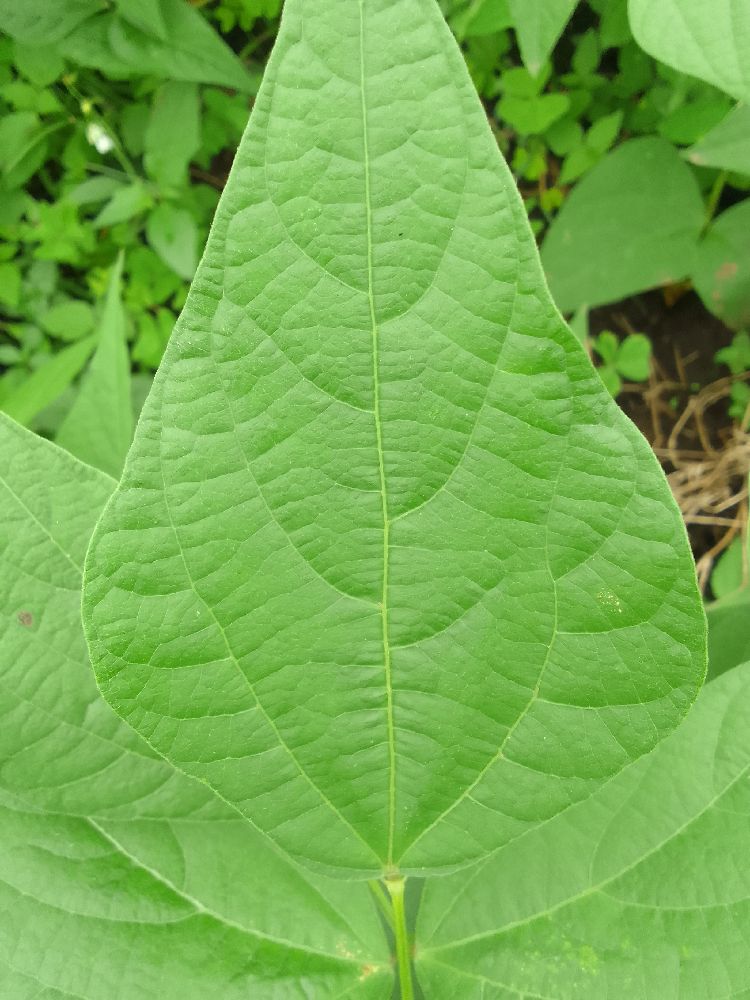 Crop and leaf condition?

common bean, healthy
